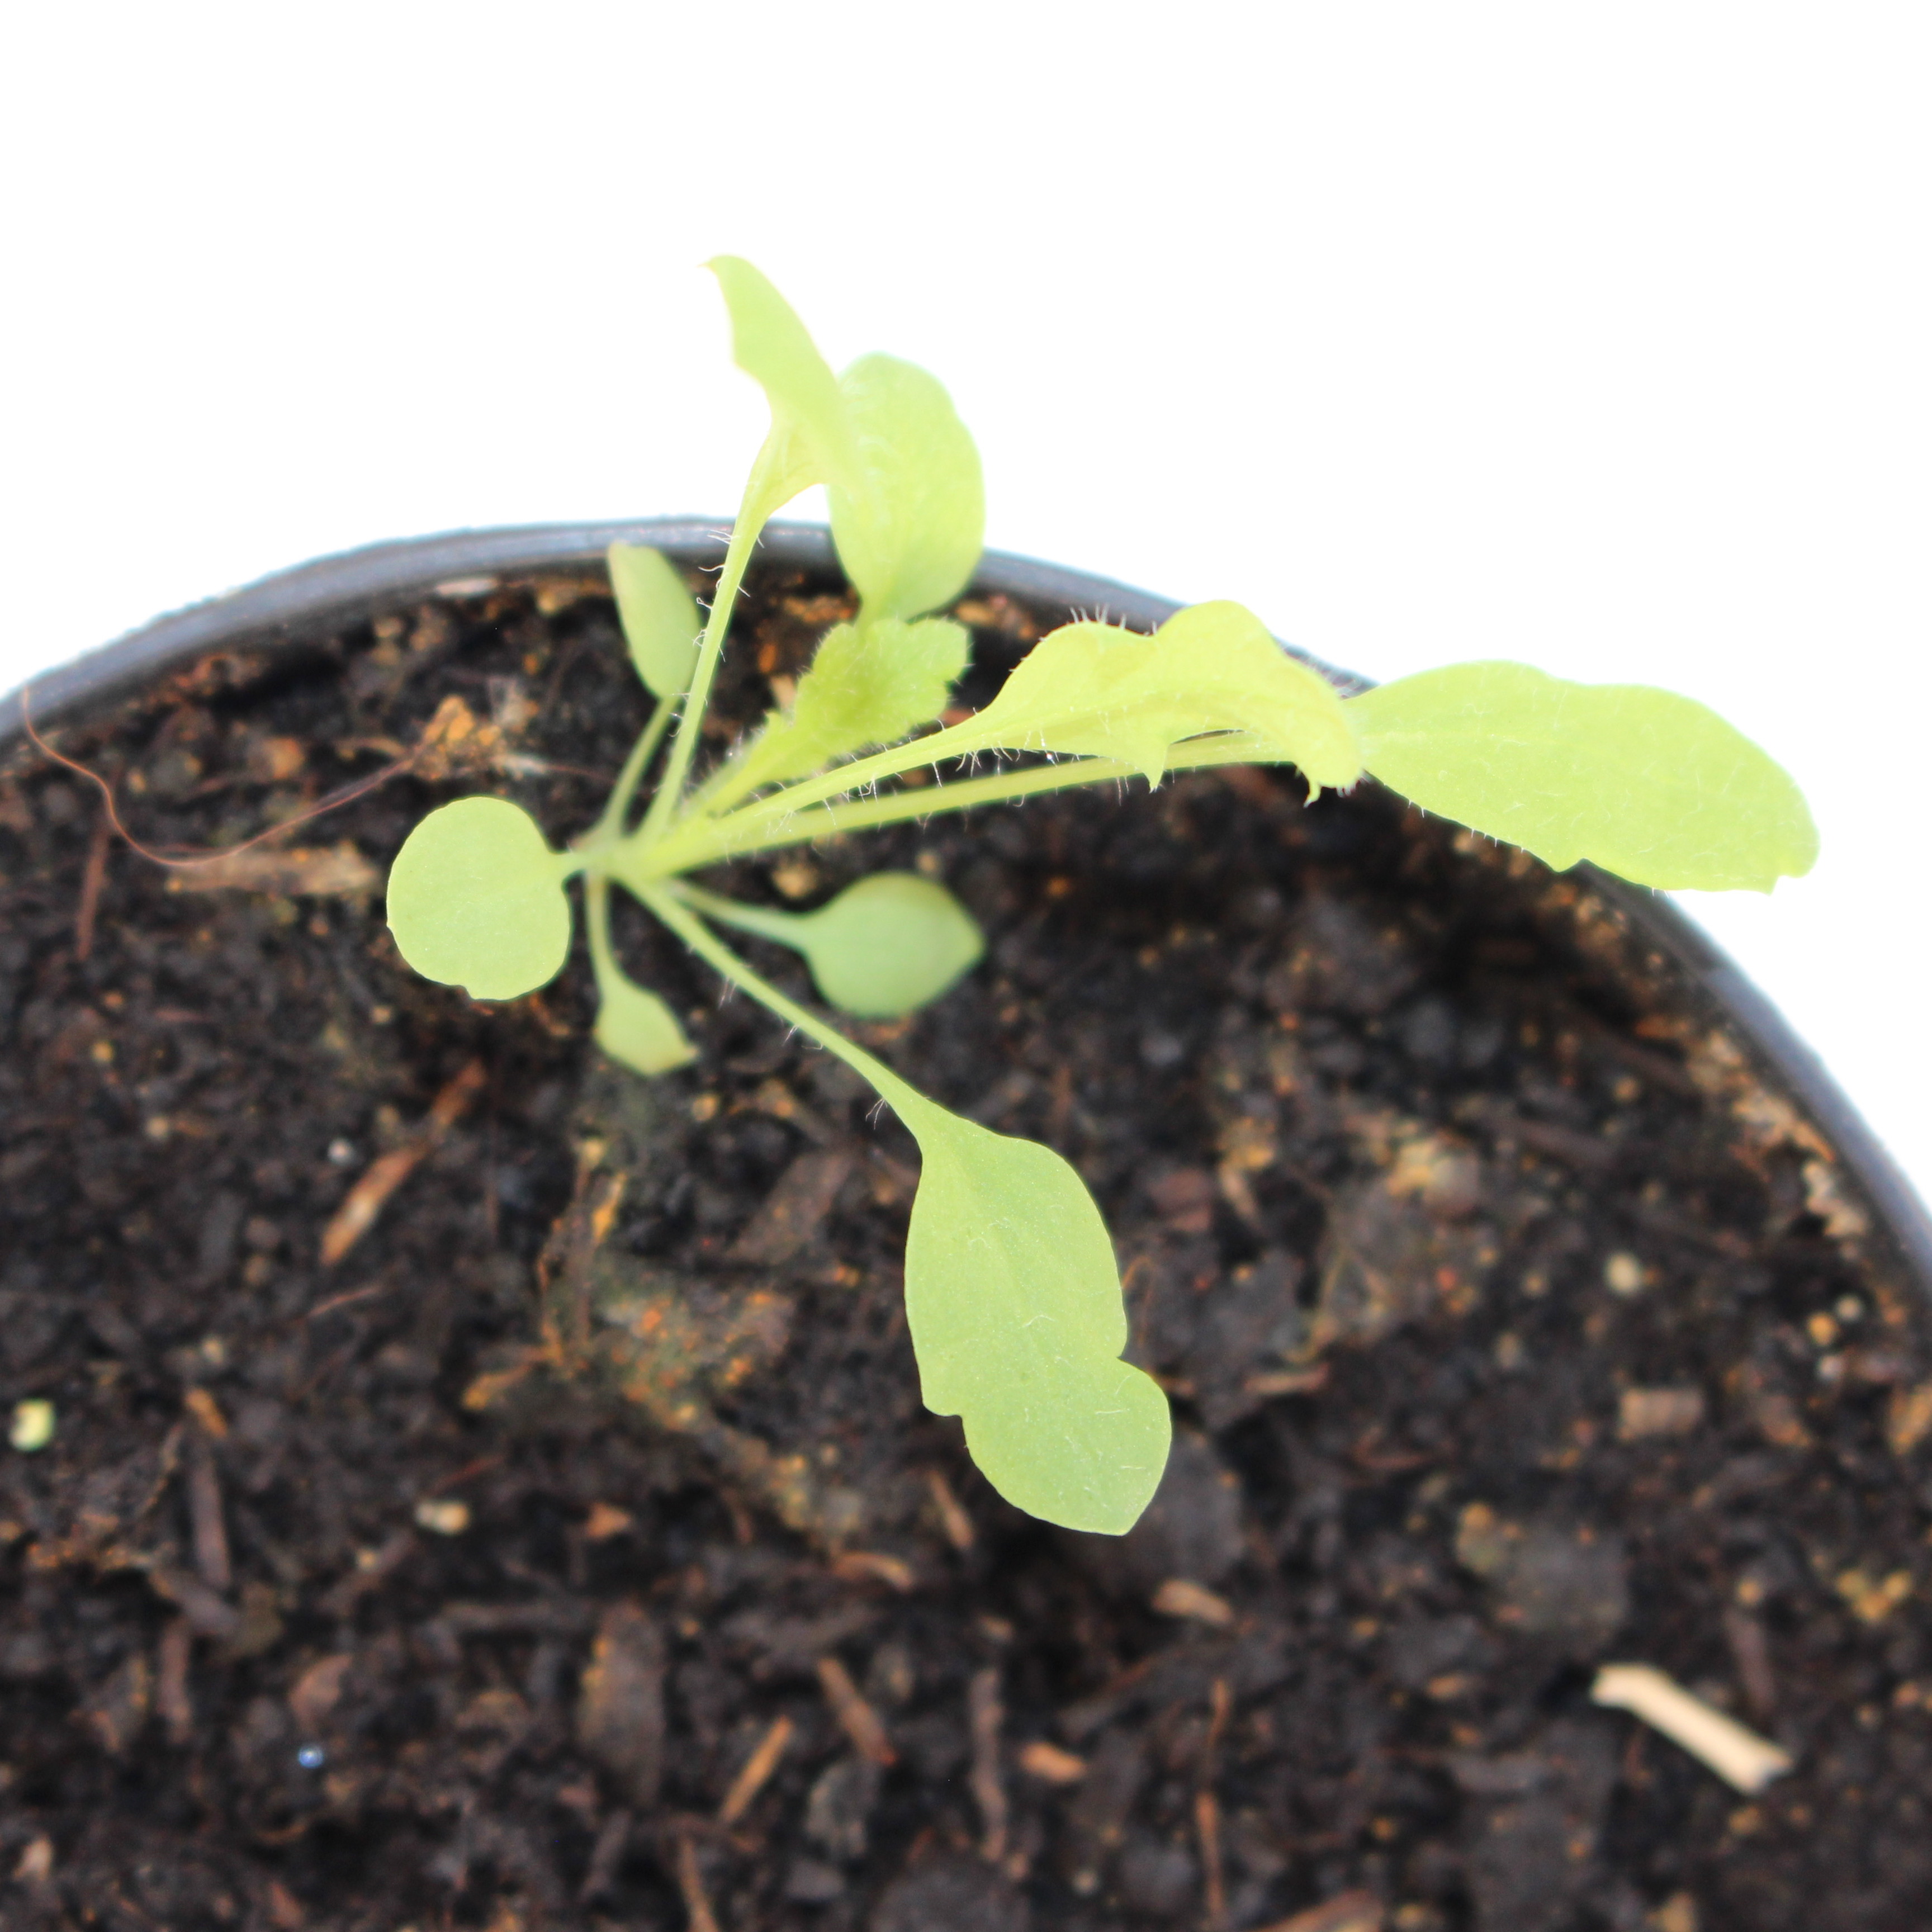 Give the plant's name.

Papaver rhoeas
